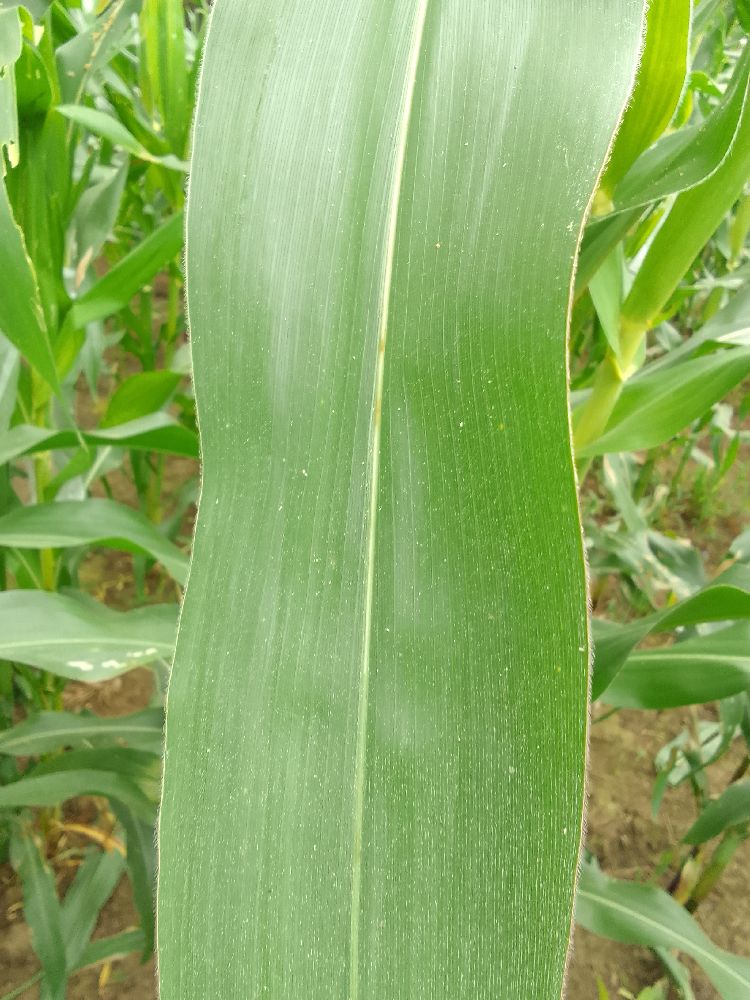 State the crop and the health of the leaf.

maize, healthy
